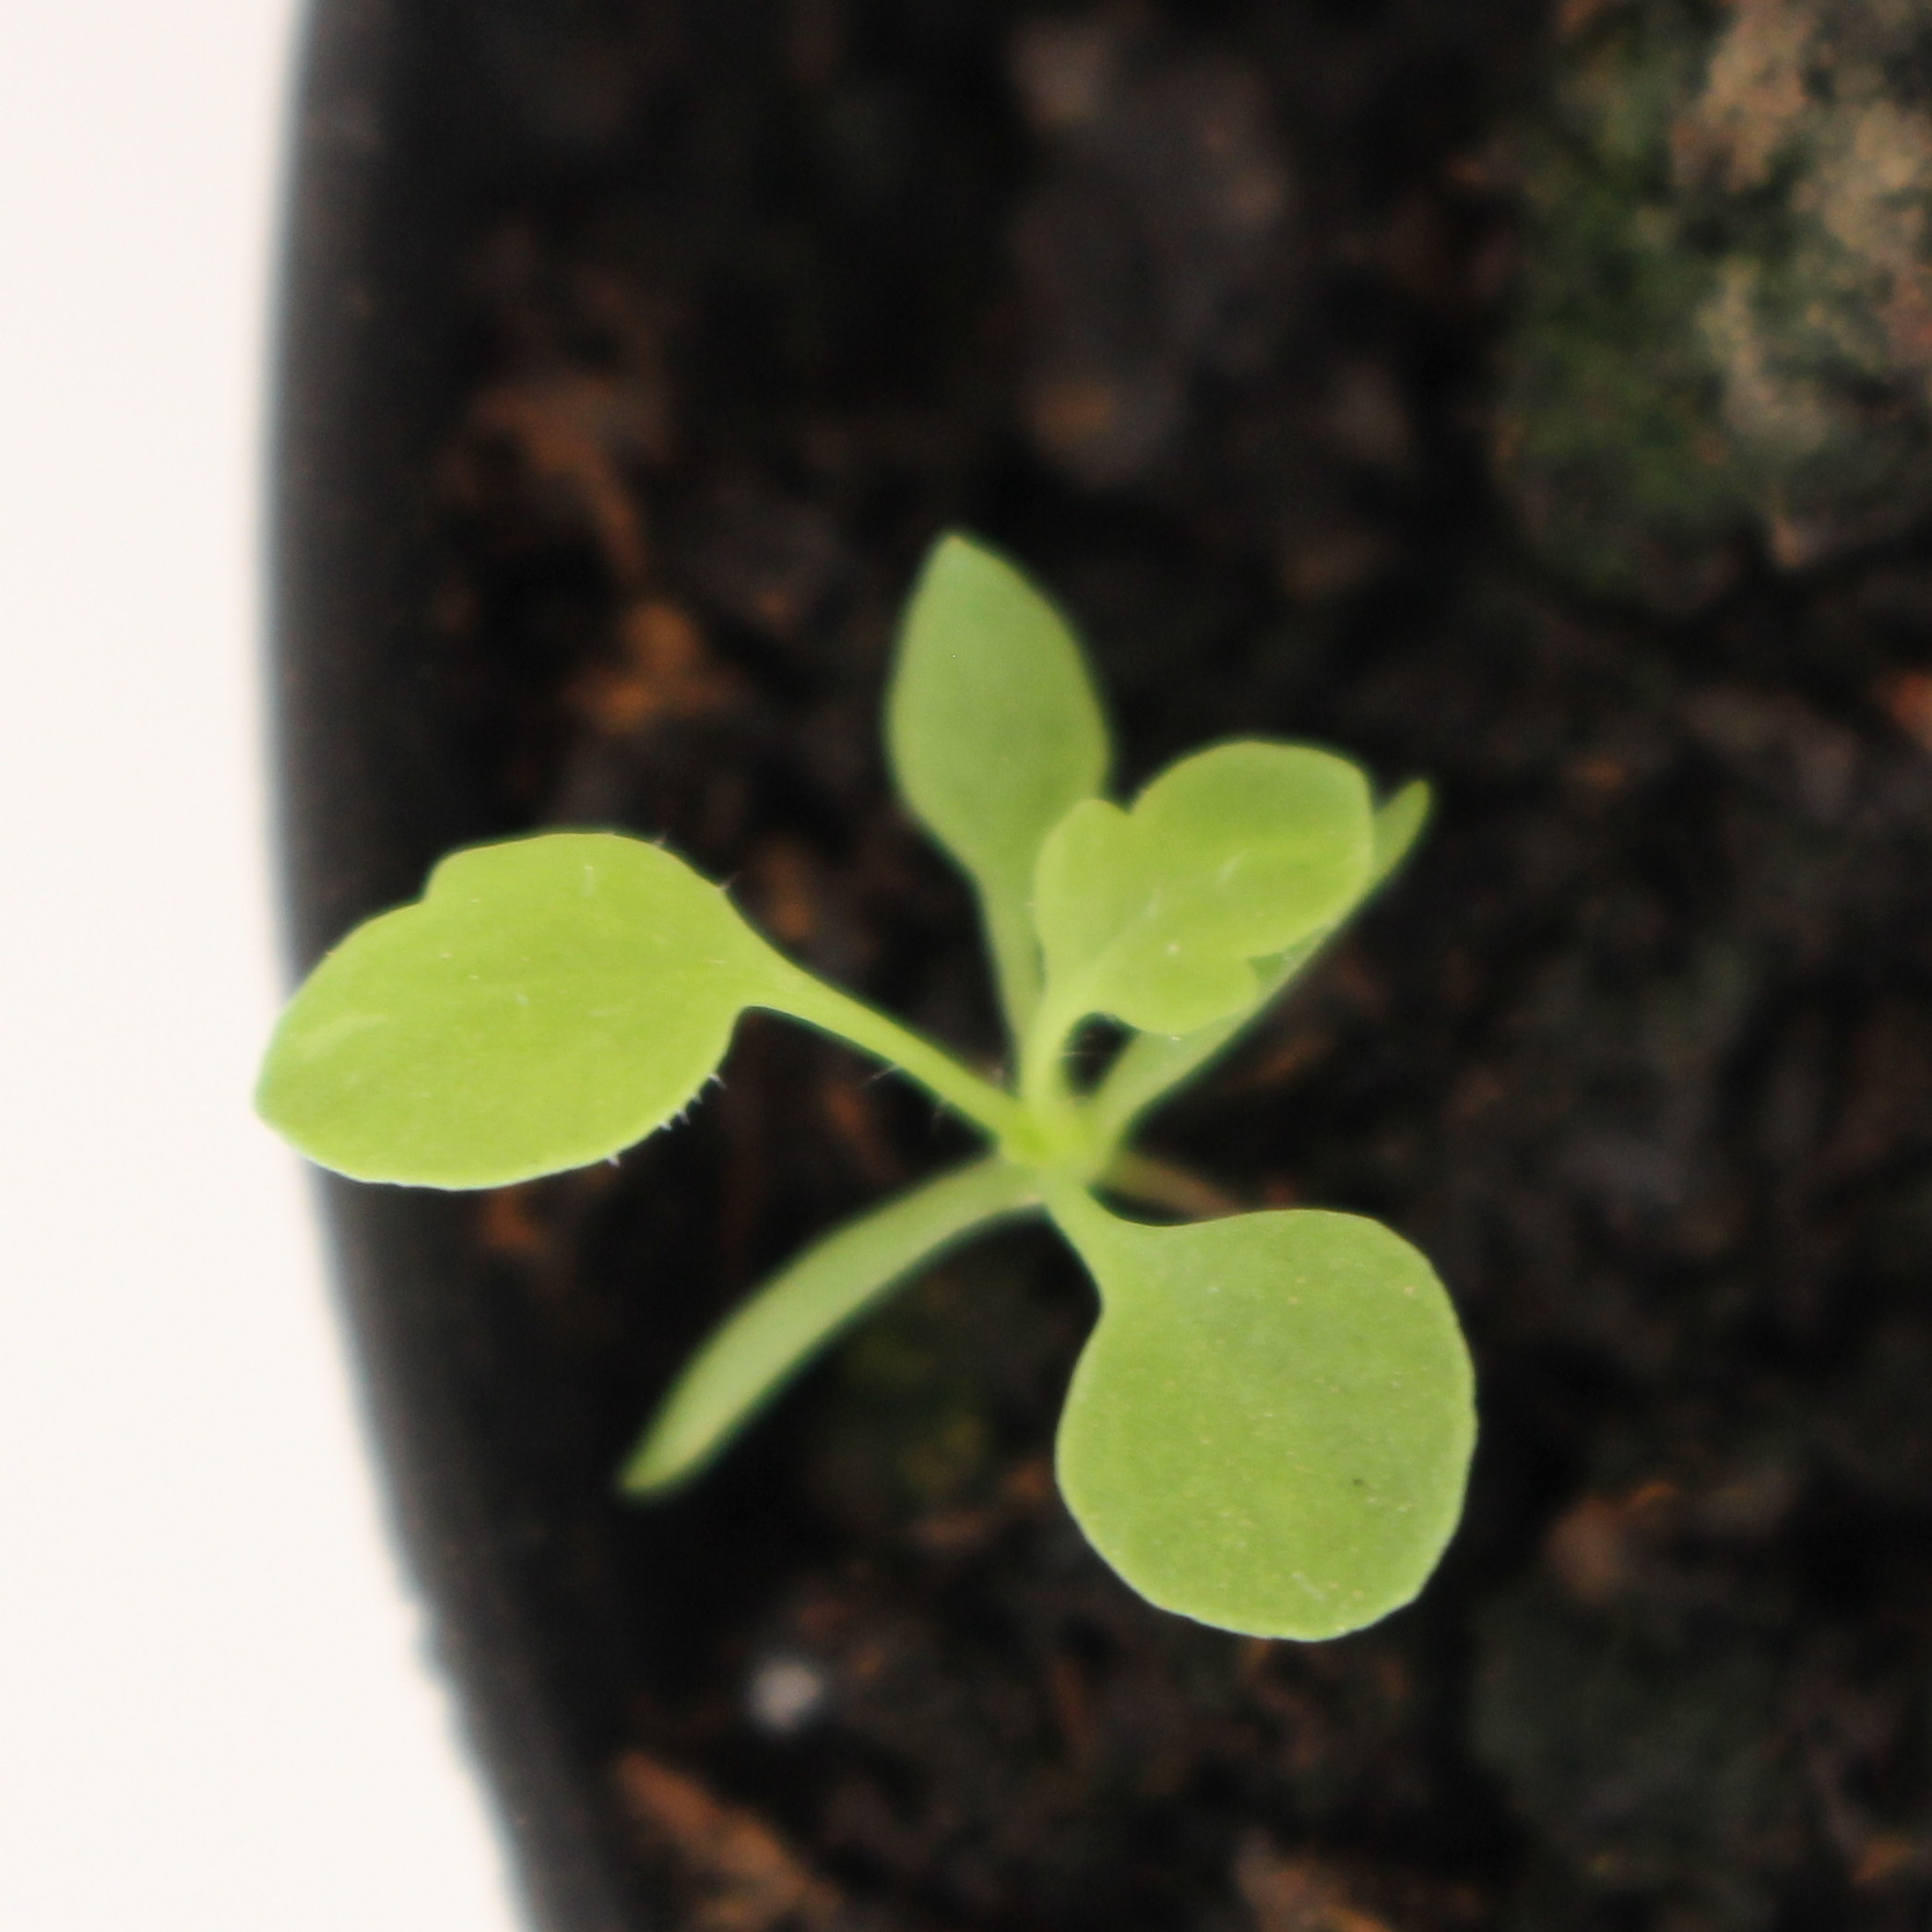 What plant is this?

Papaver rhoeas
